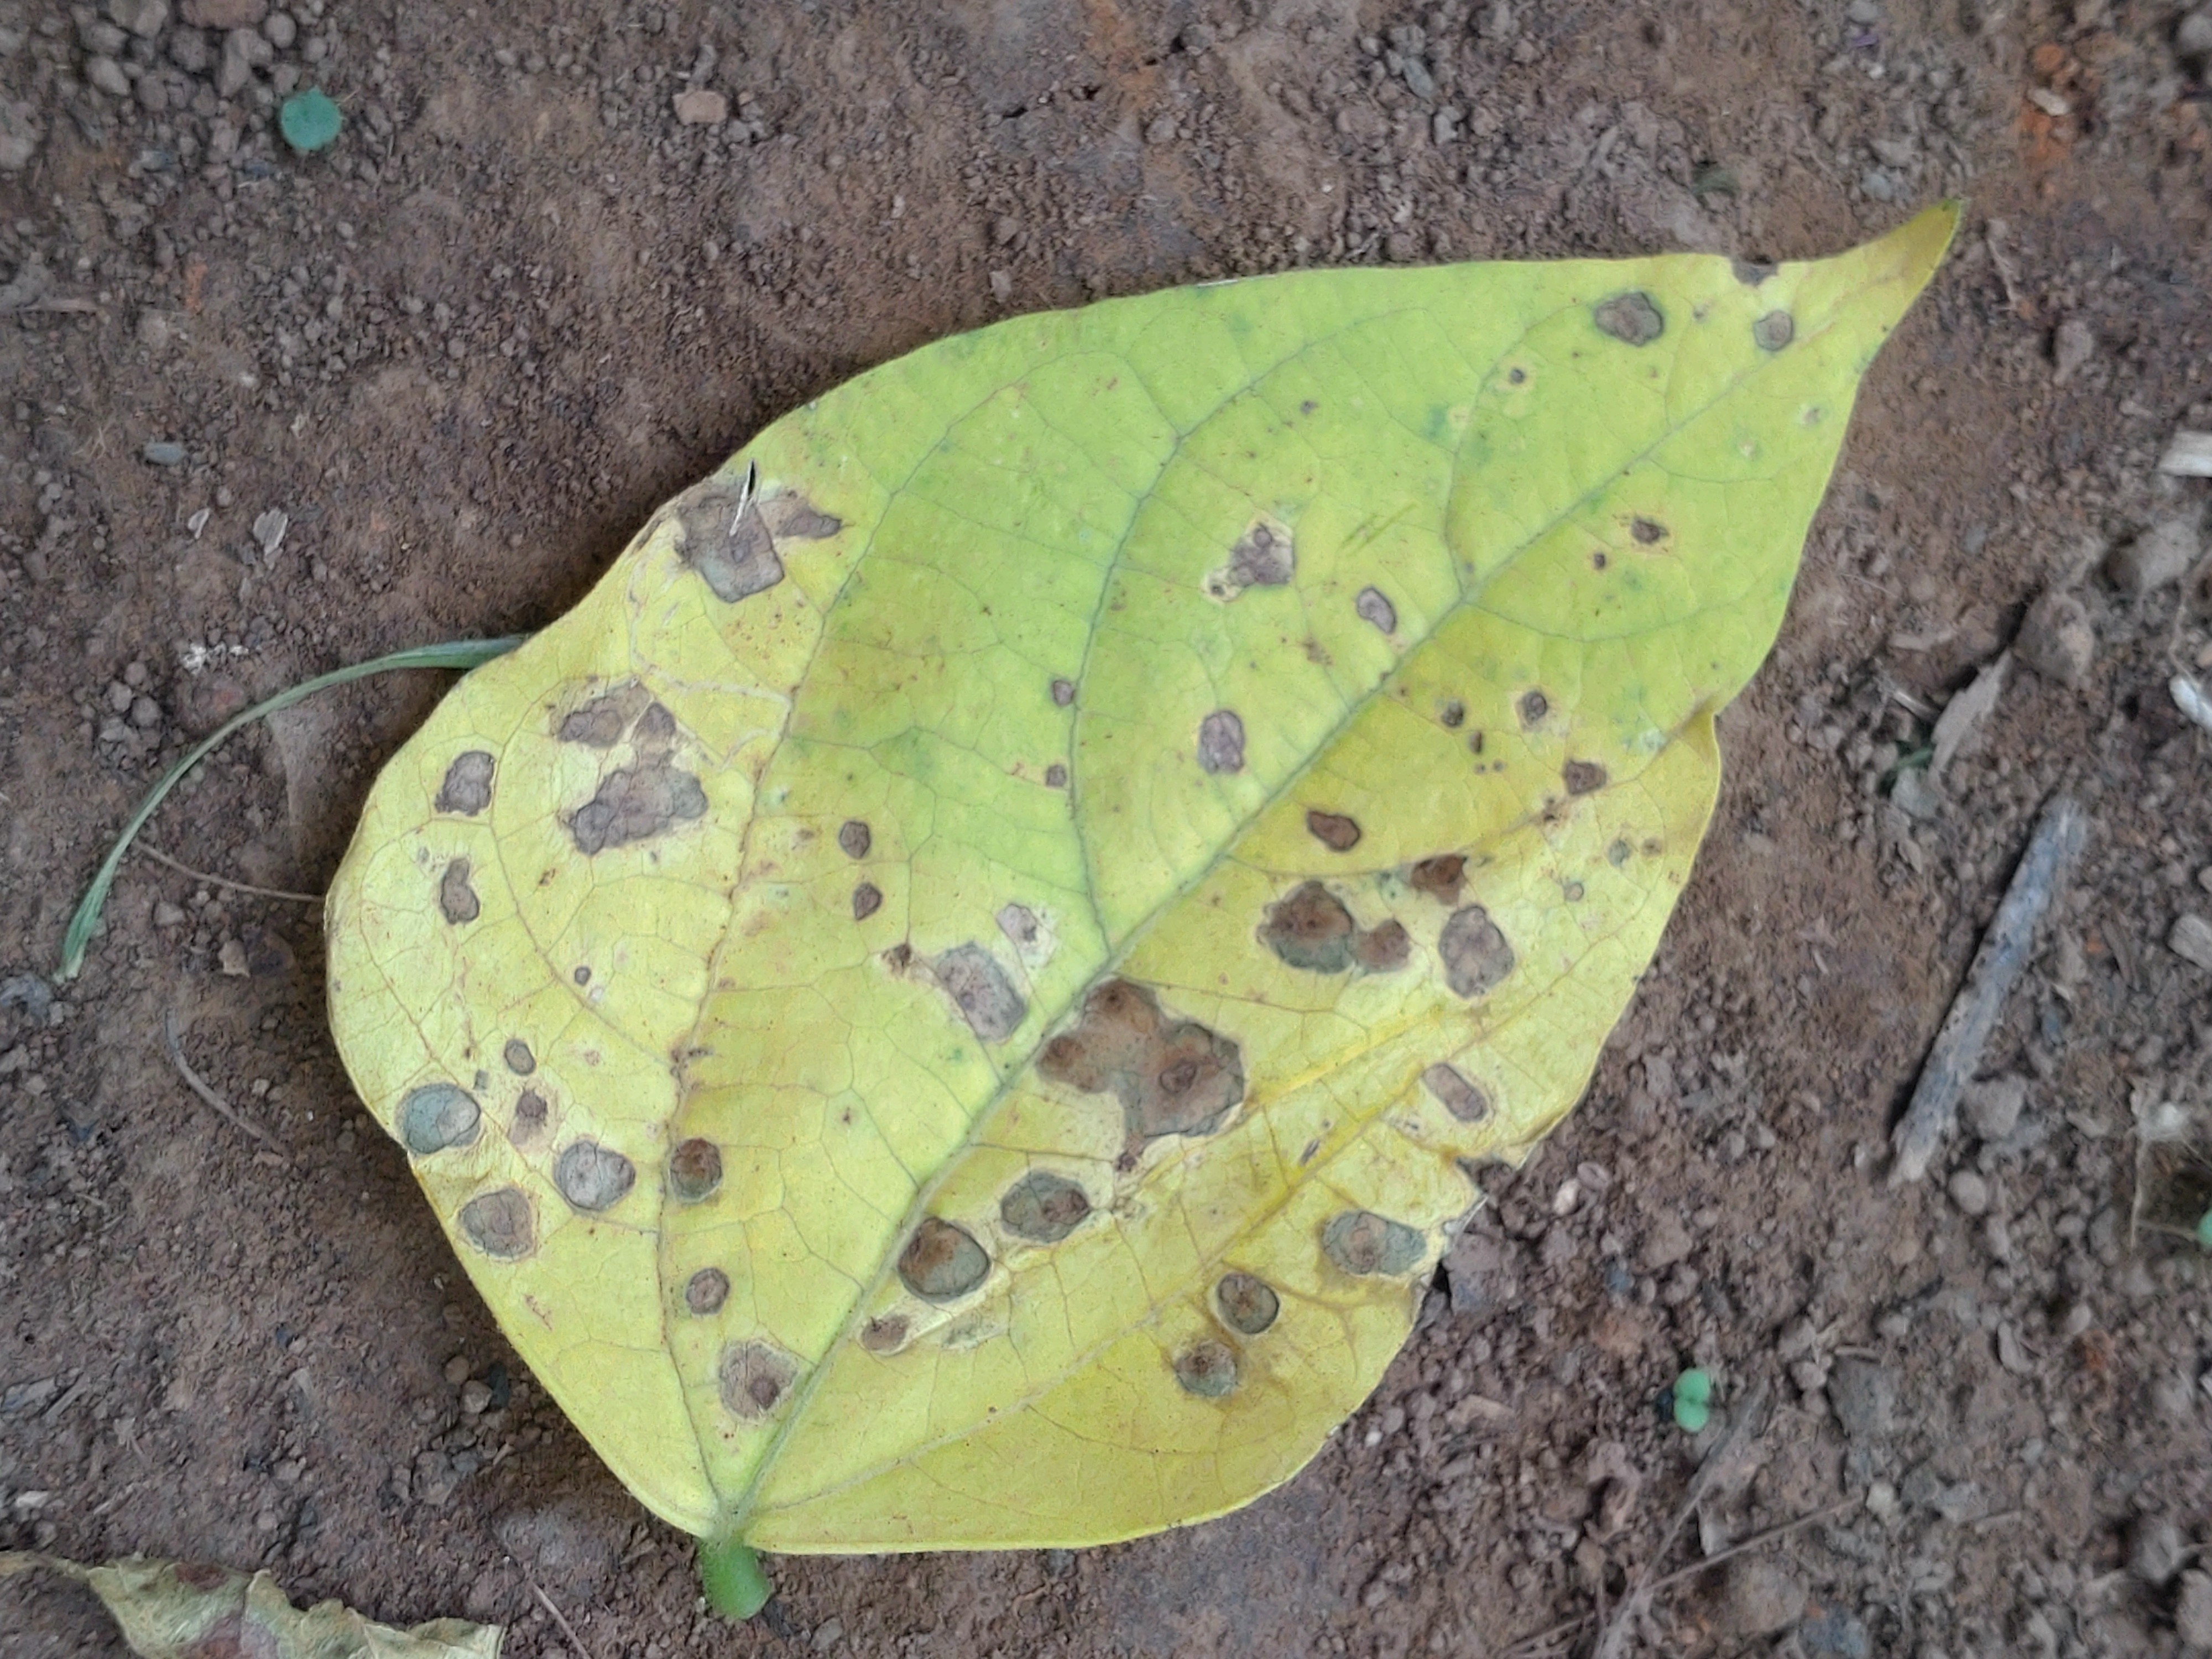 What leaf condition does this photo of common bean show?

rust
